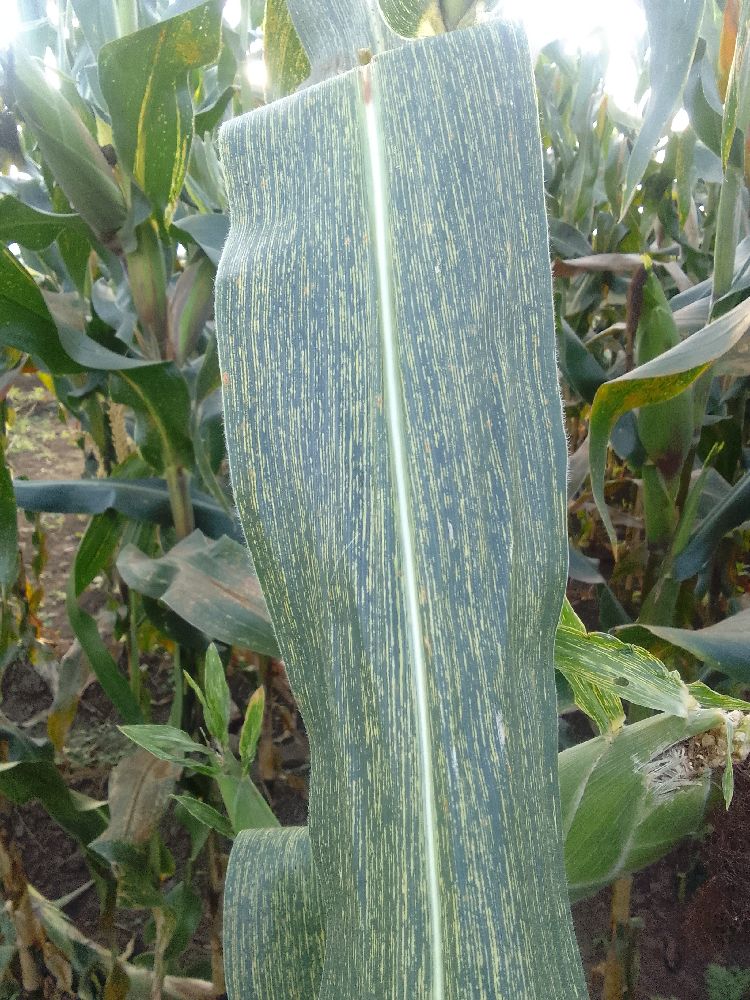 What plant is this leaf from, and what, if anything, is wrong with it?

maize, maize streak virus
